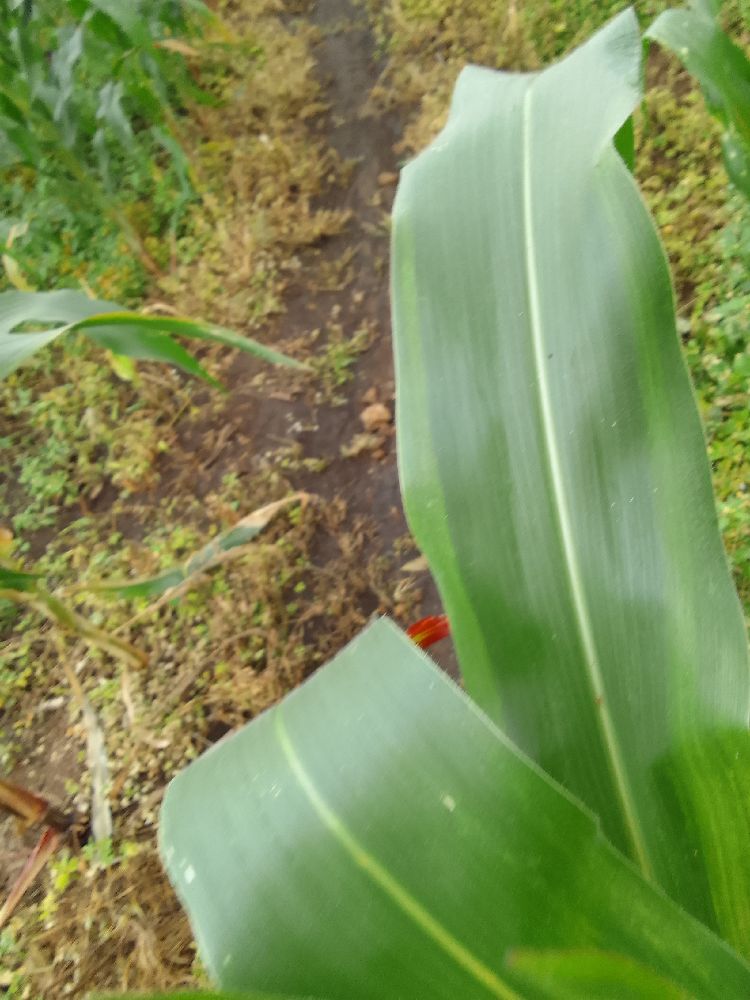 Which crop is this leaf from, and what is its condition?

maize, healthy
